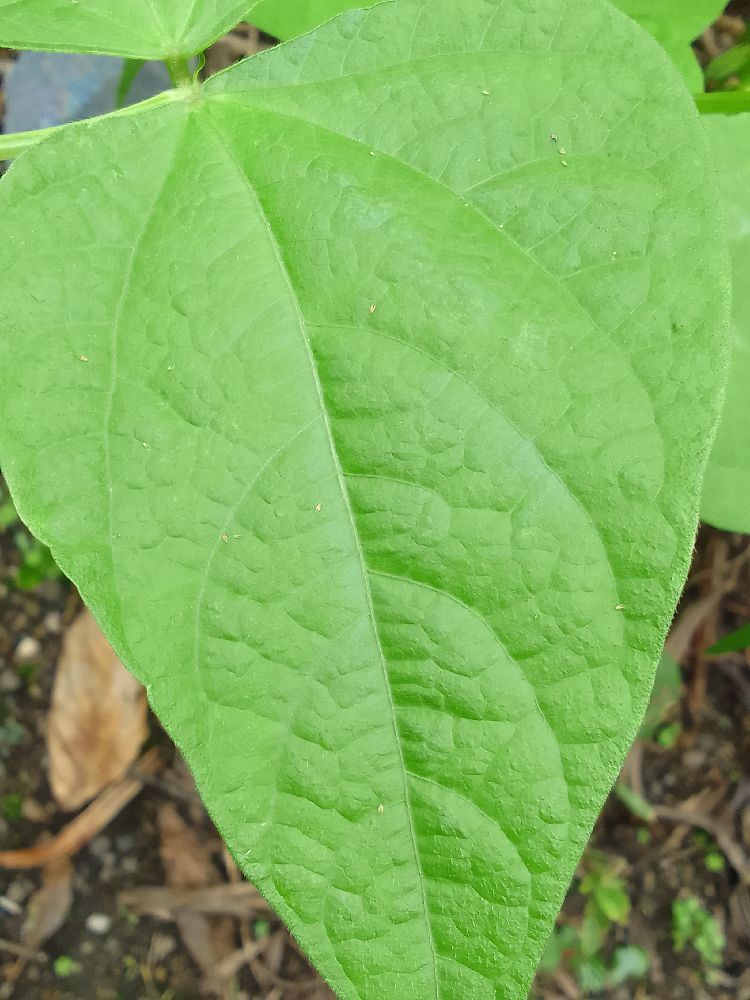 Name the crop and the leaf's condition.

common bean, healthy
